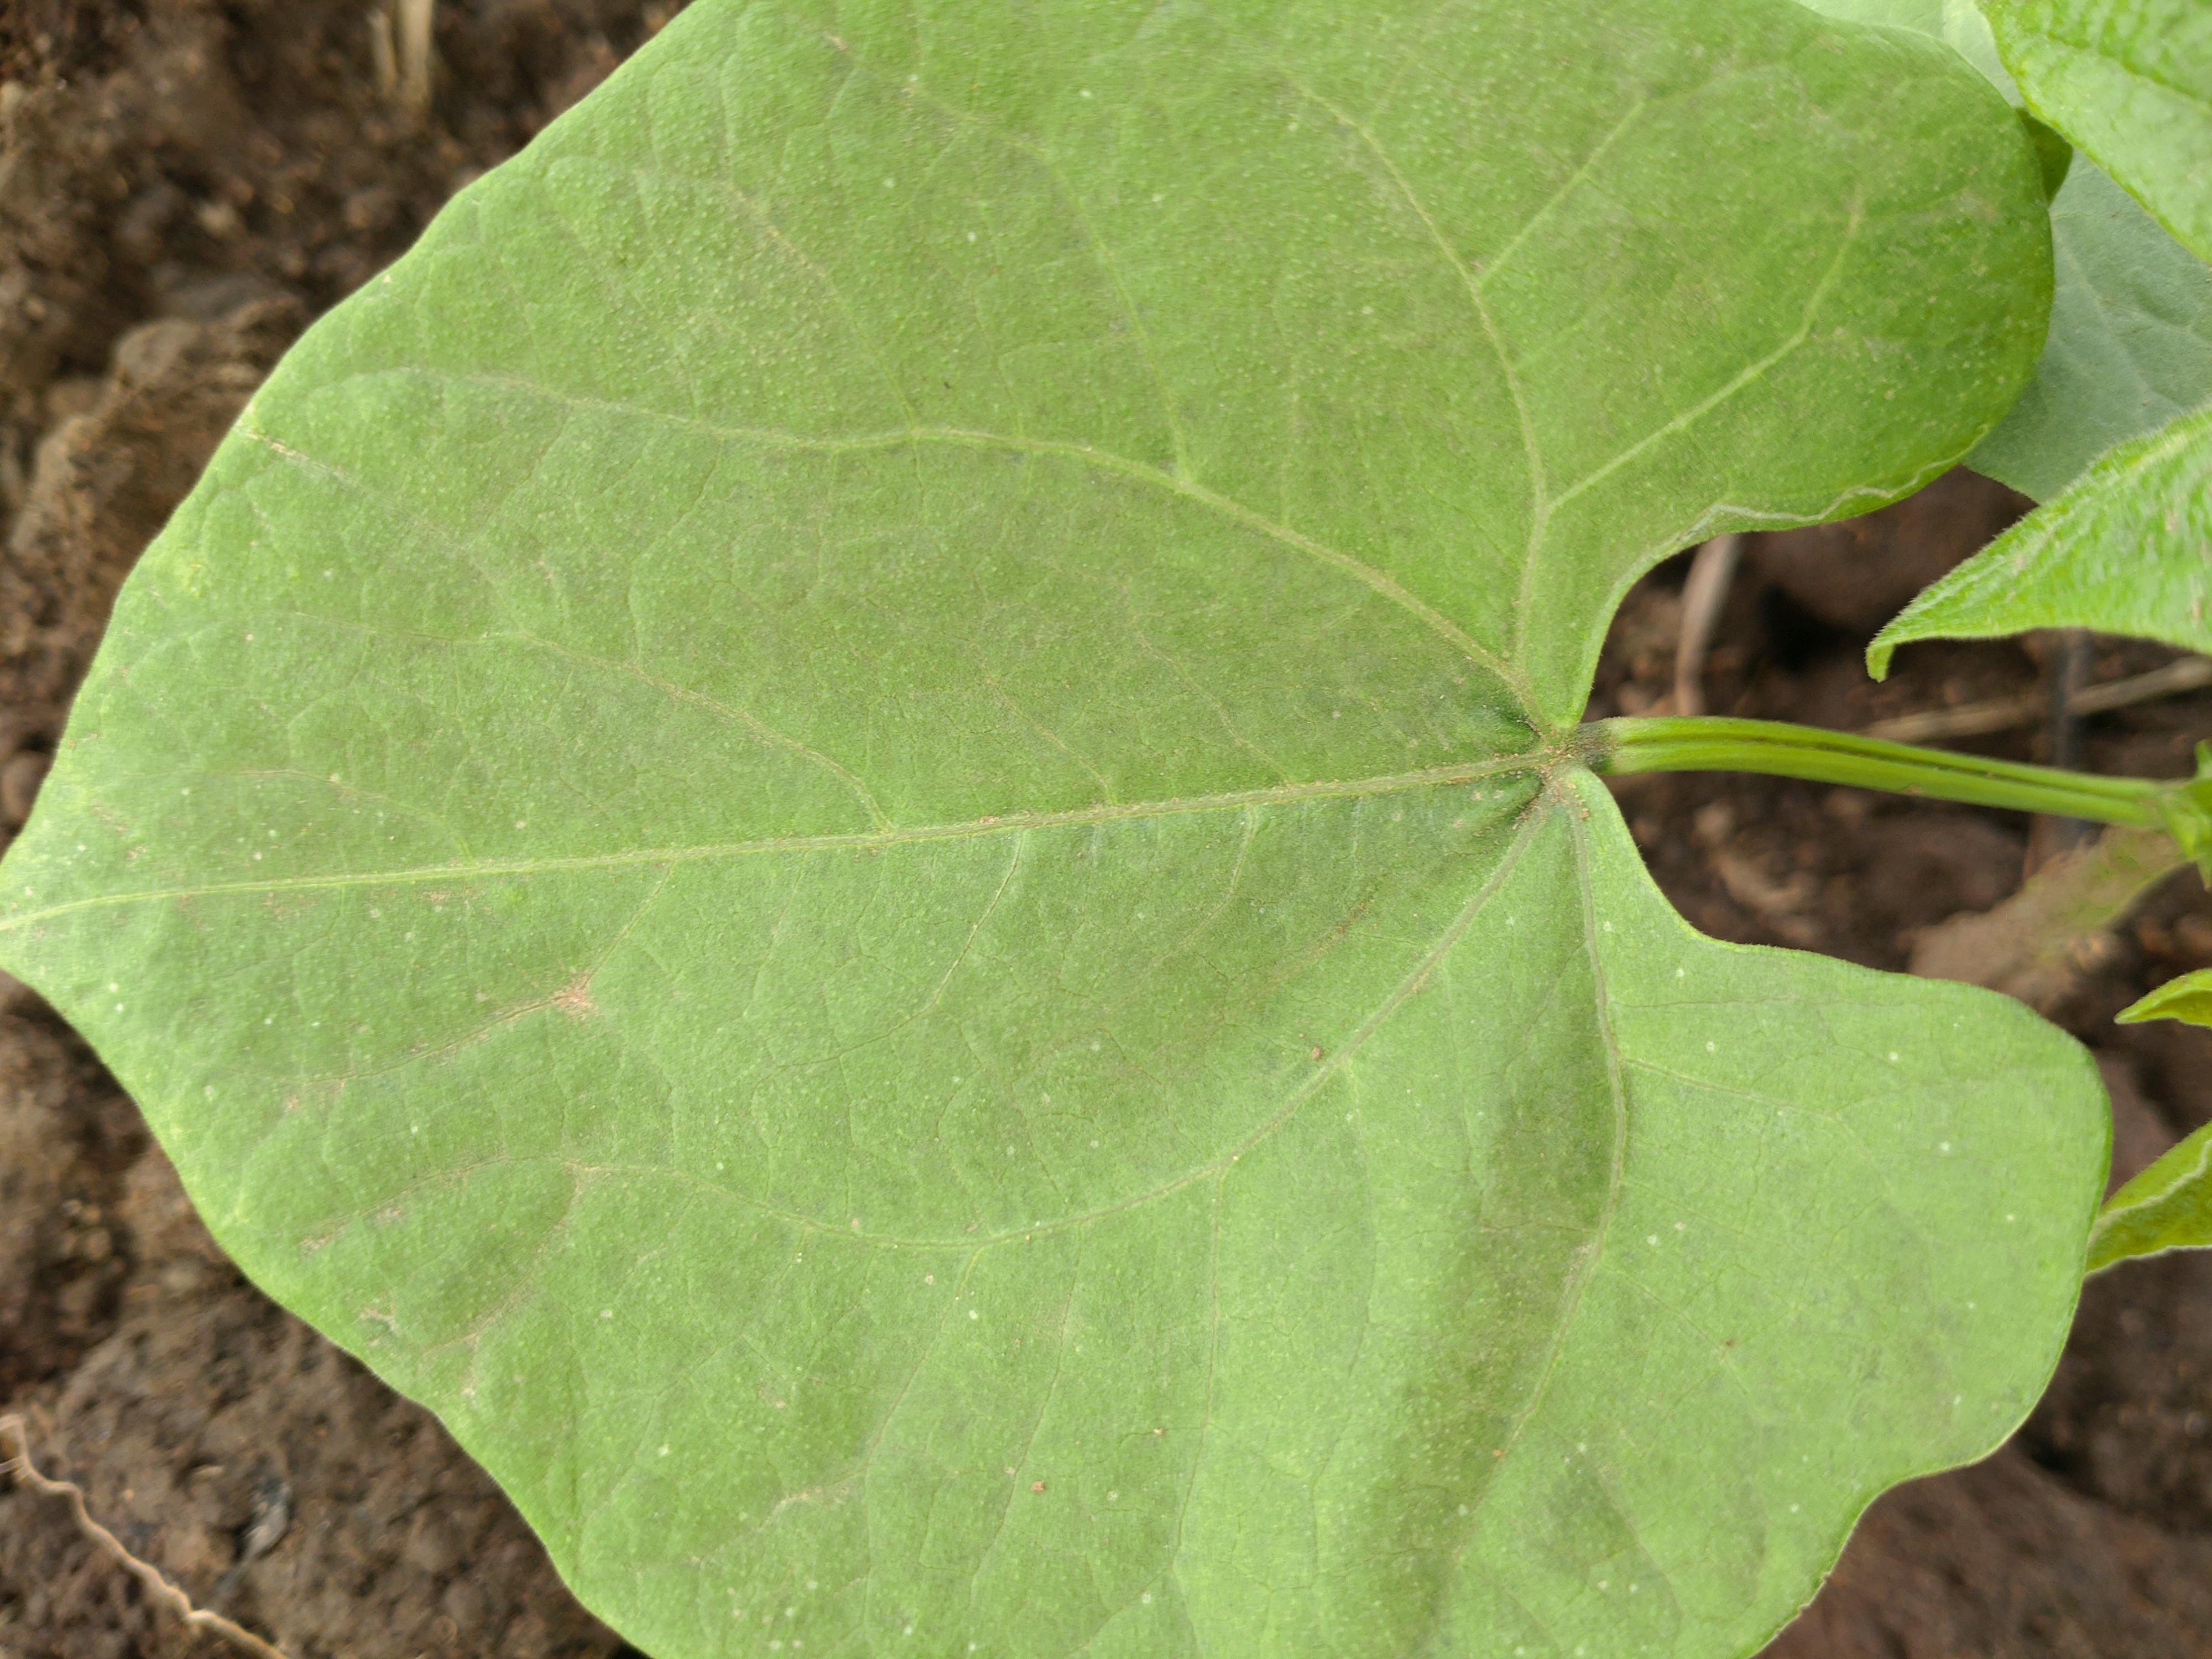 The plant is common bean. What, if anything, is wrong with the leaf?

healthy
